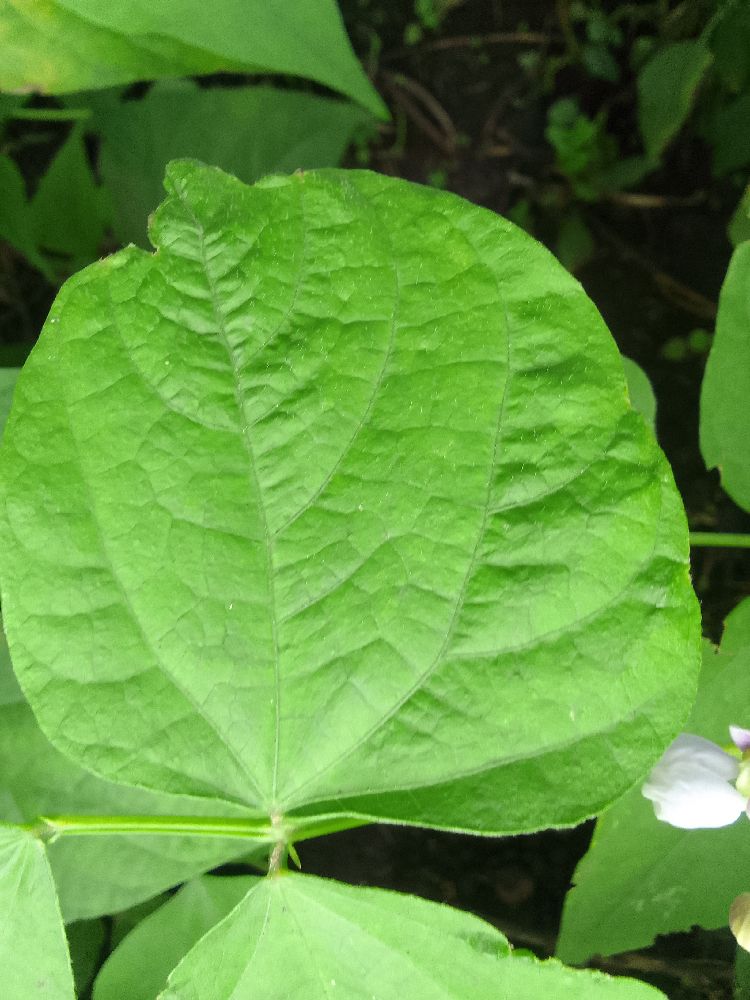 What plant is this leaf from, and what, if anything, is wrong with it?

common bean, healthy
